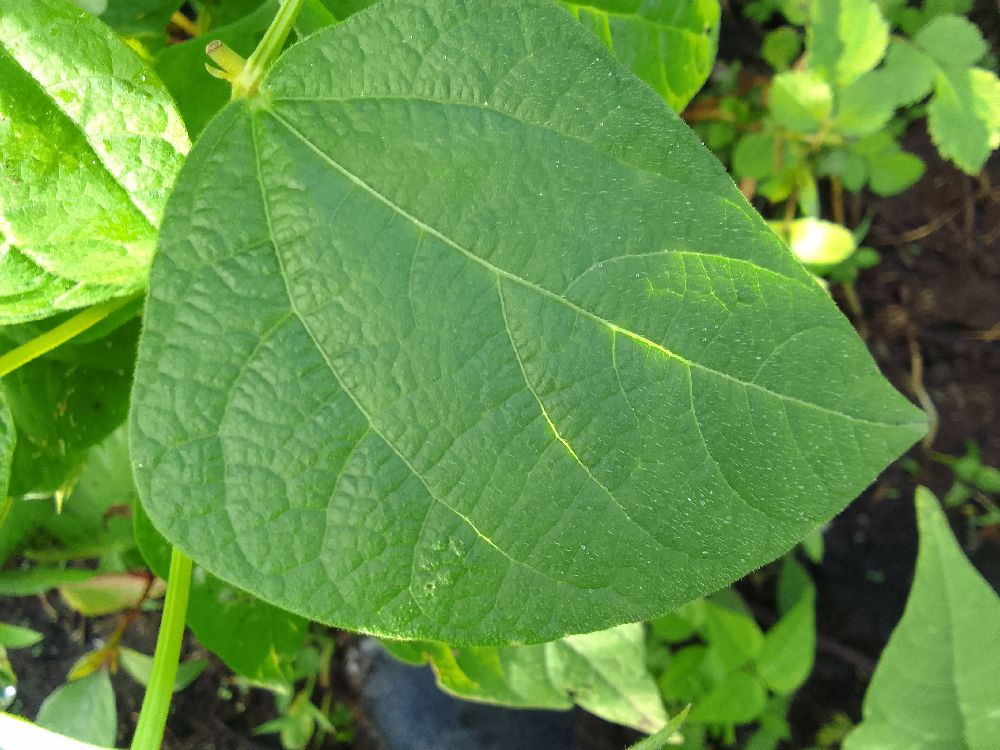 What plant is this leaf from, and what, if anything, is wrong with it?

common bean, healthy
